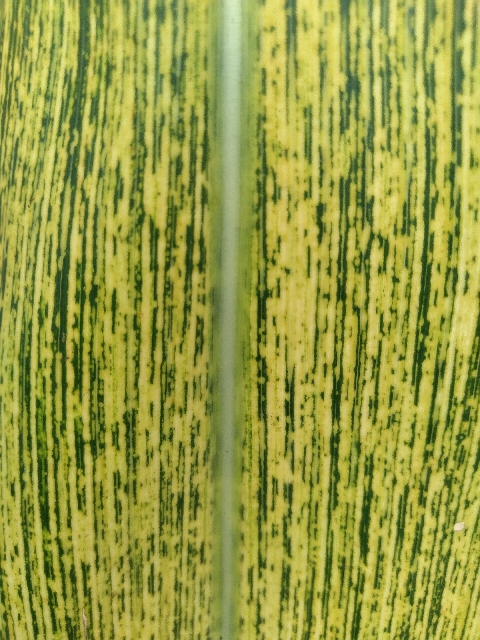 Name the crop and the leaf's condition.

maize, maize streak virus
